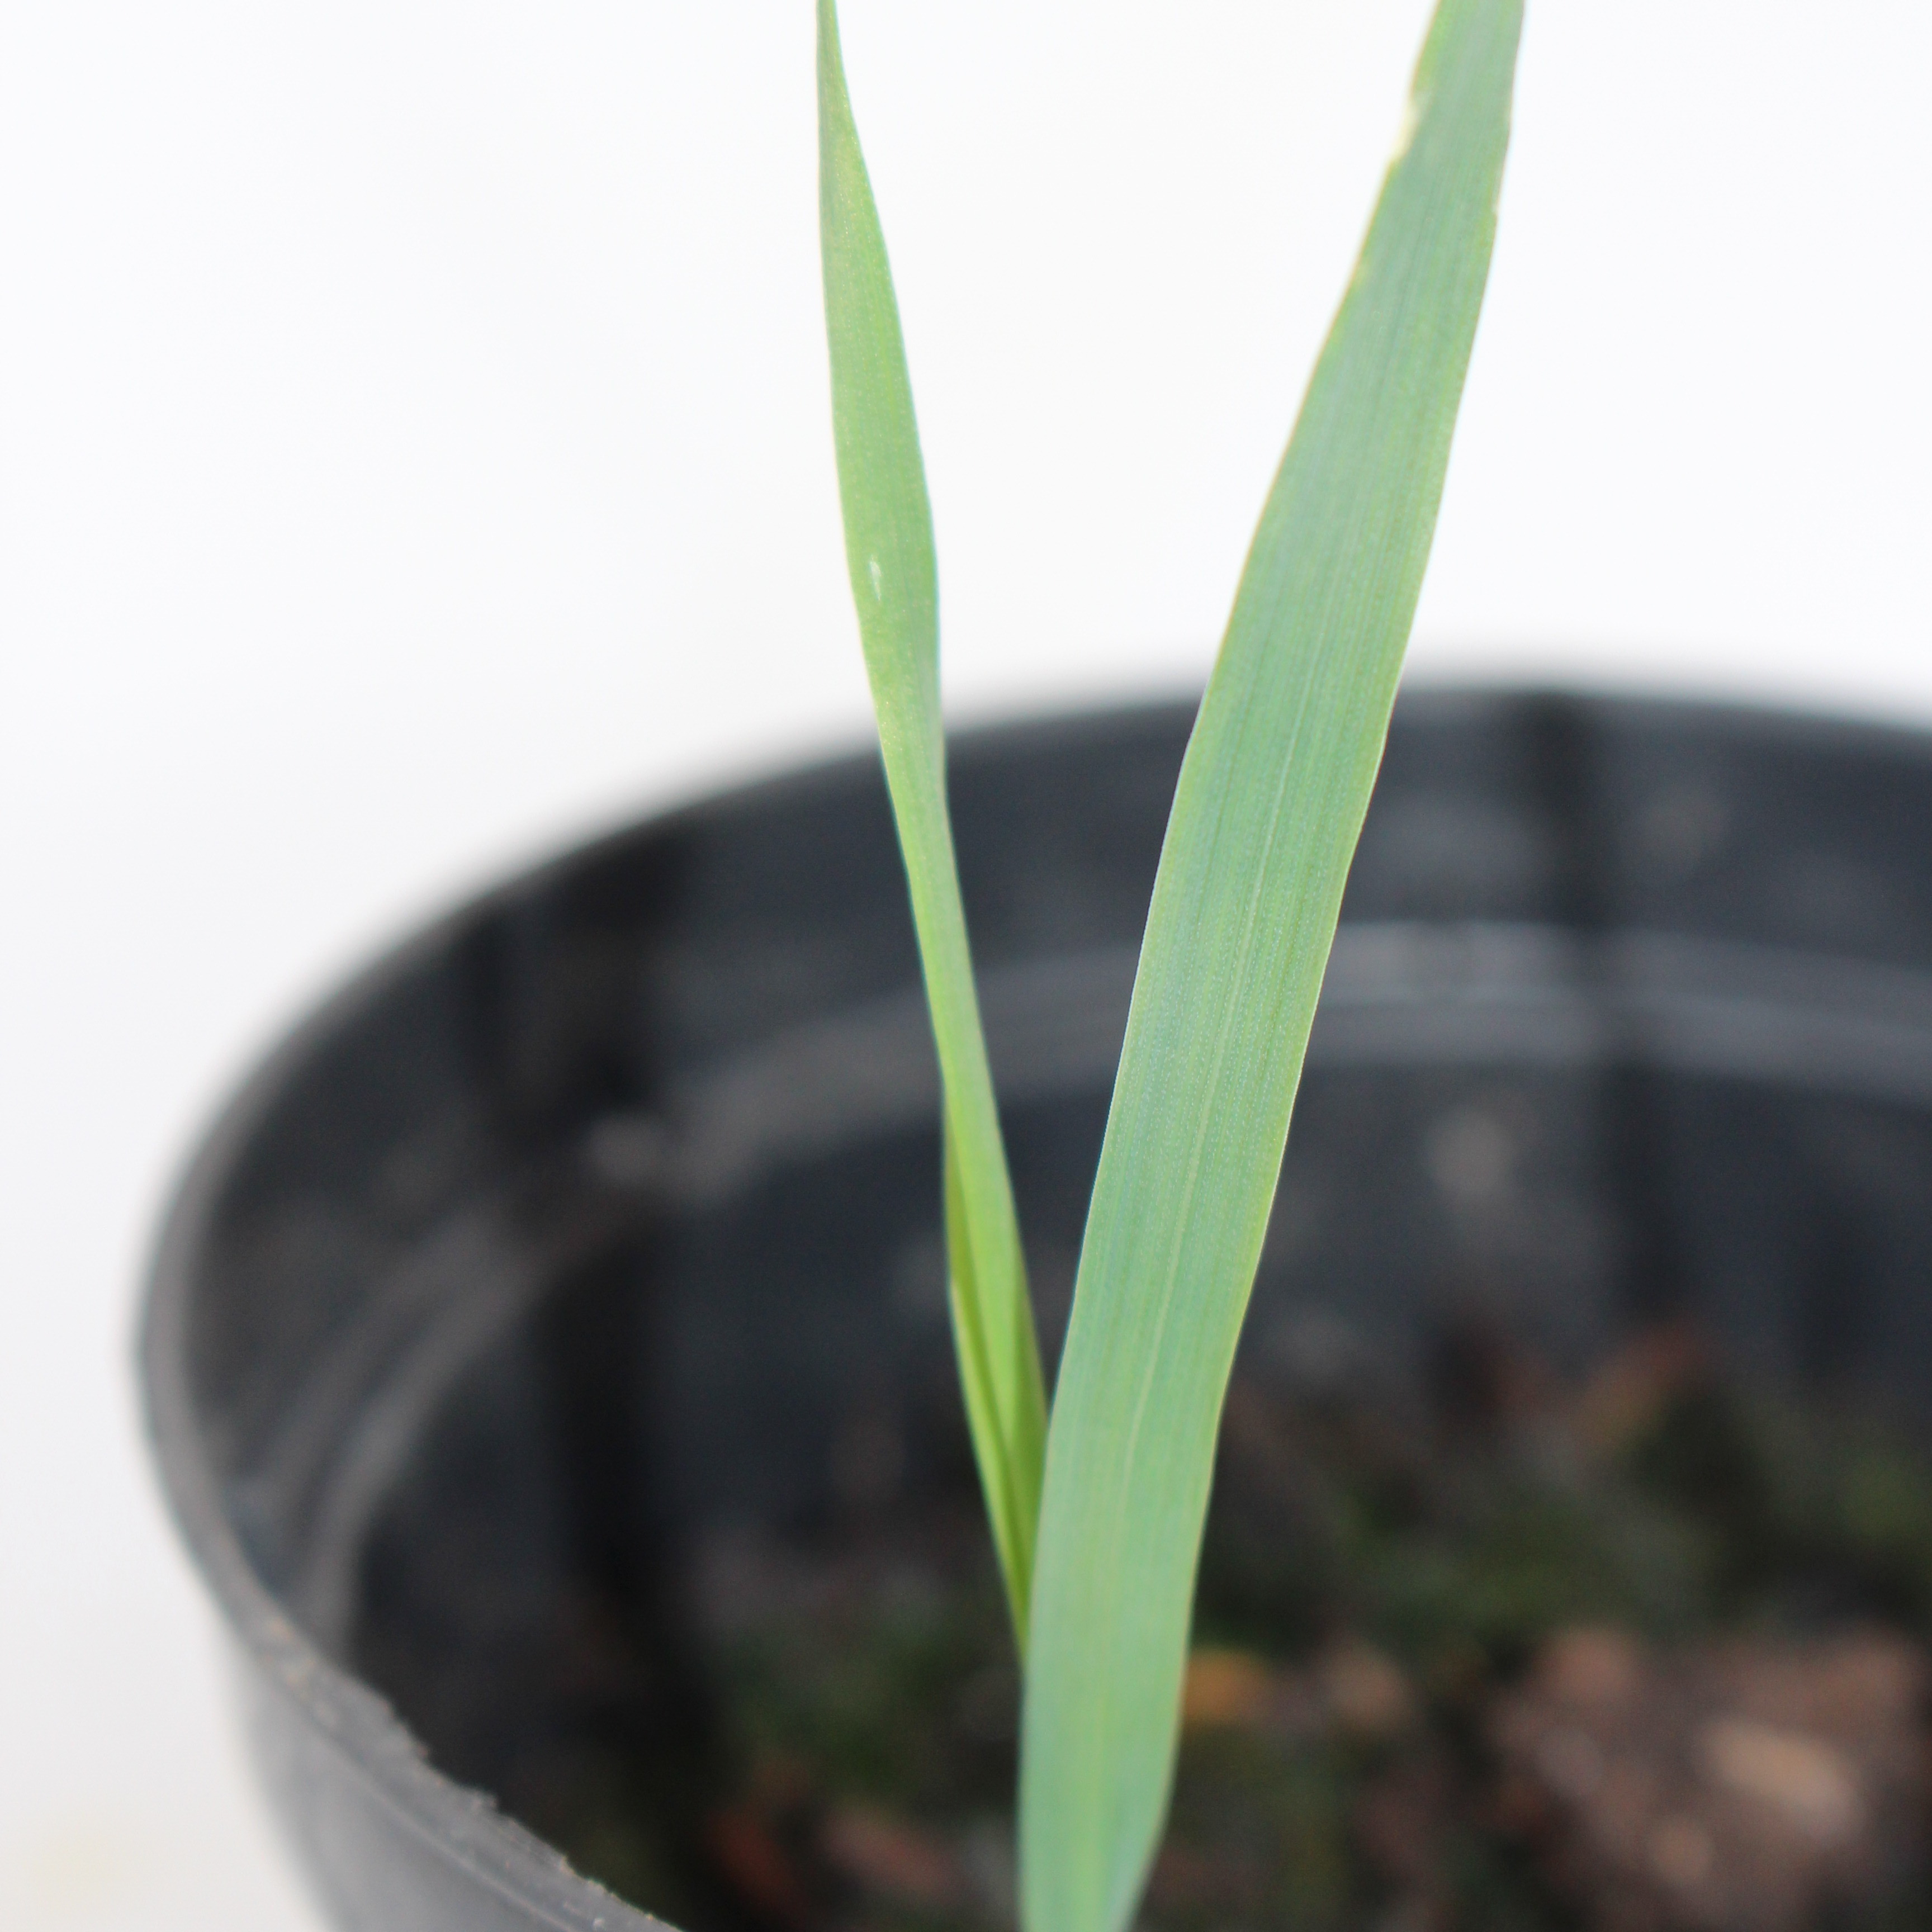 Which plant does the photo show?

Avena sterilis
